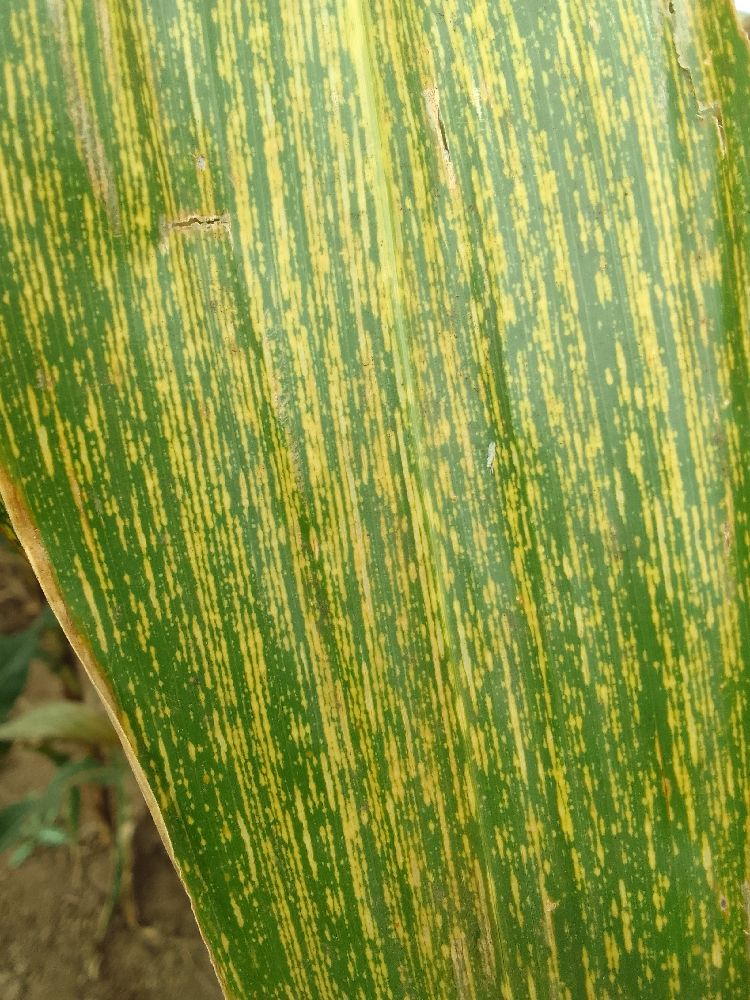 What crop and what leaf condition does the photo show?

maize, maize streak virus
